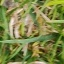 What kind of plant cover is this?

grass
